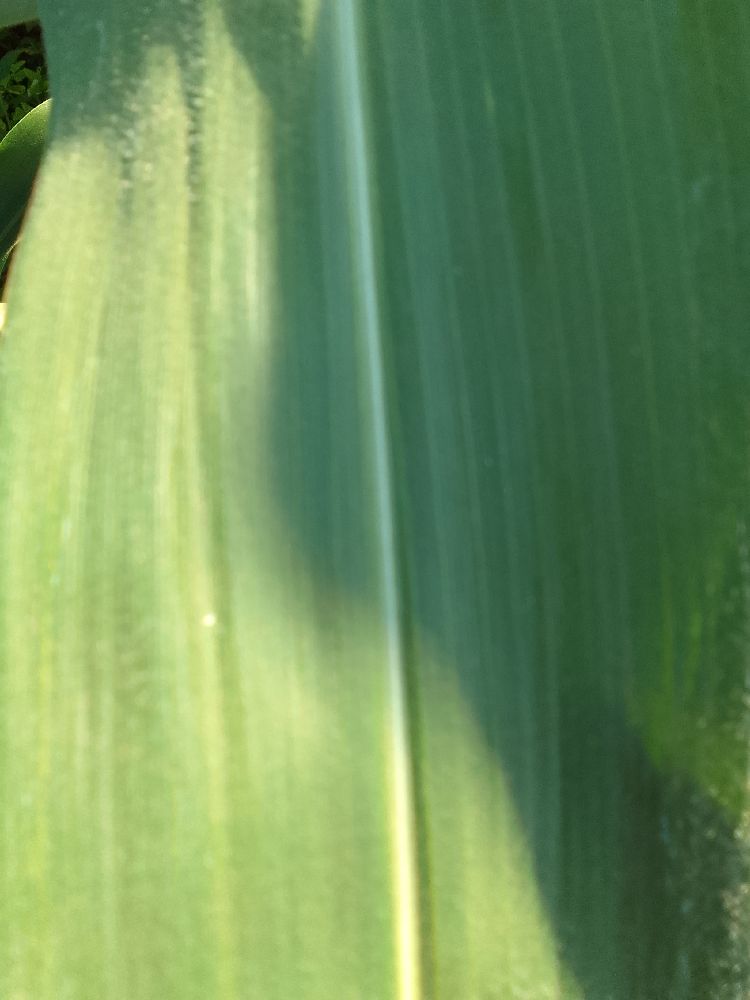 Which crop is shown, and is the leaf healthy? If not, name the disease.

maize, healthy
